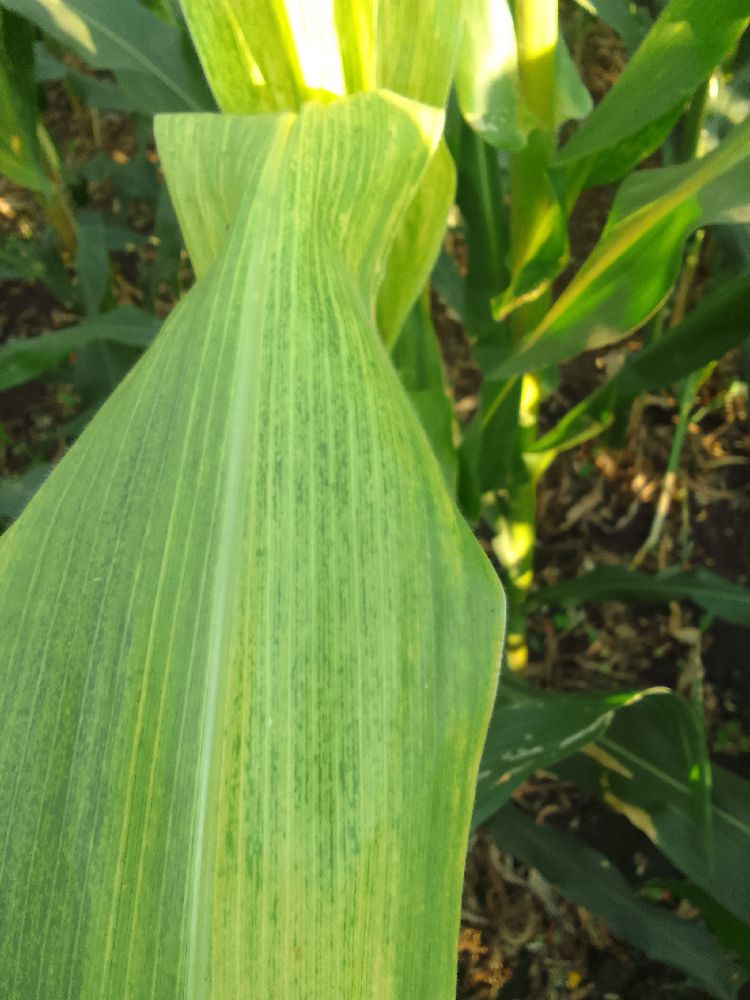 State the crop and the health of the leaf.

maize, maize lethal necrosis
